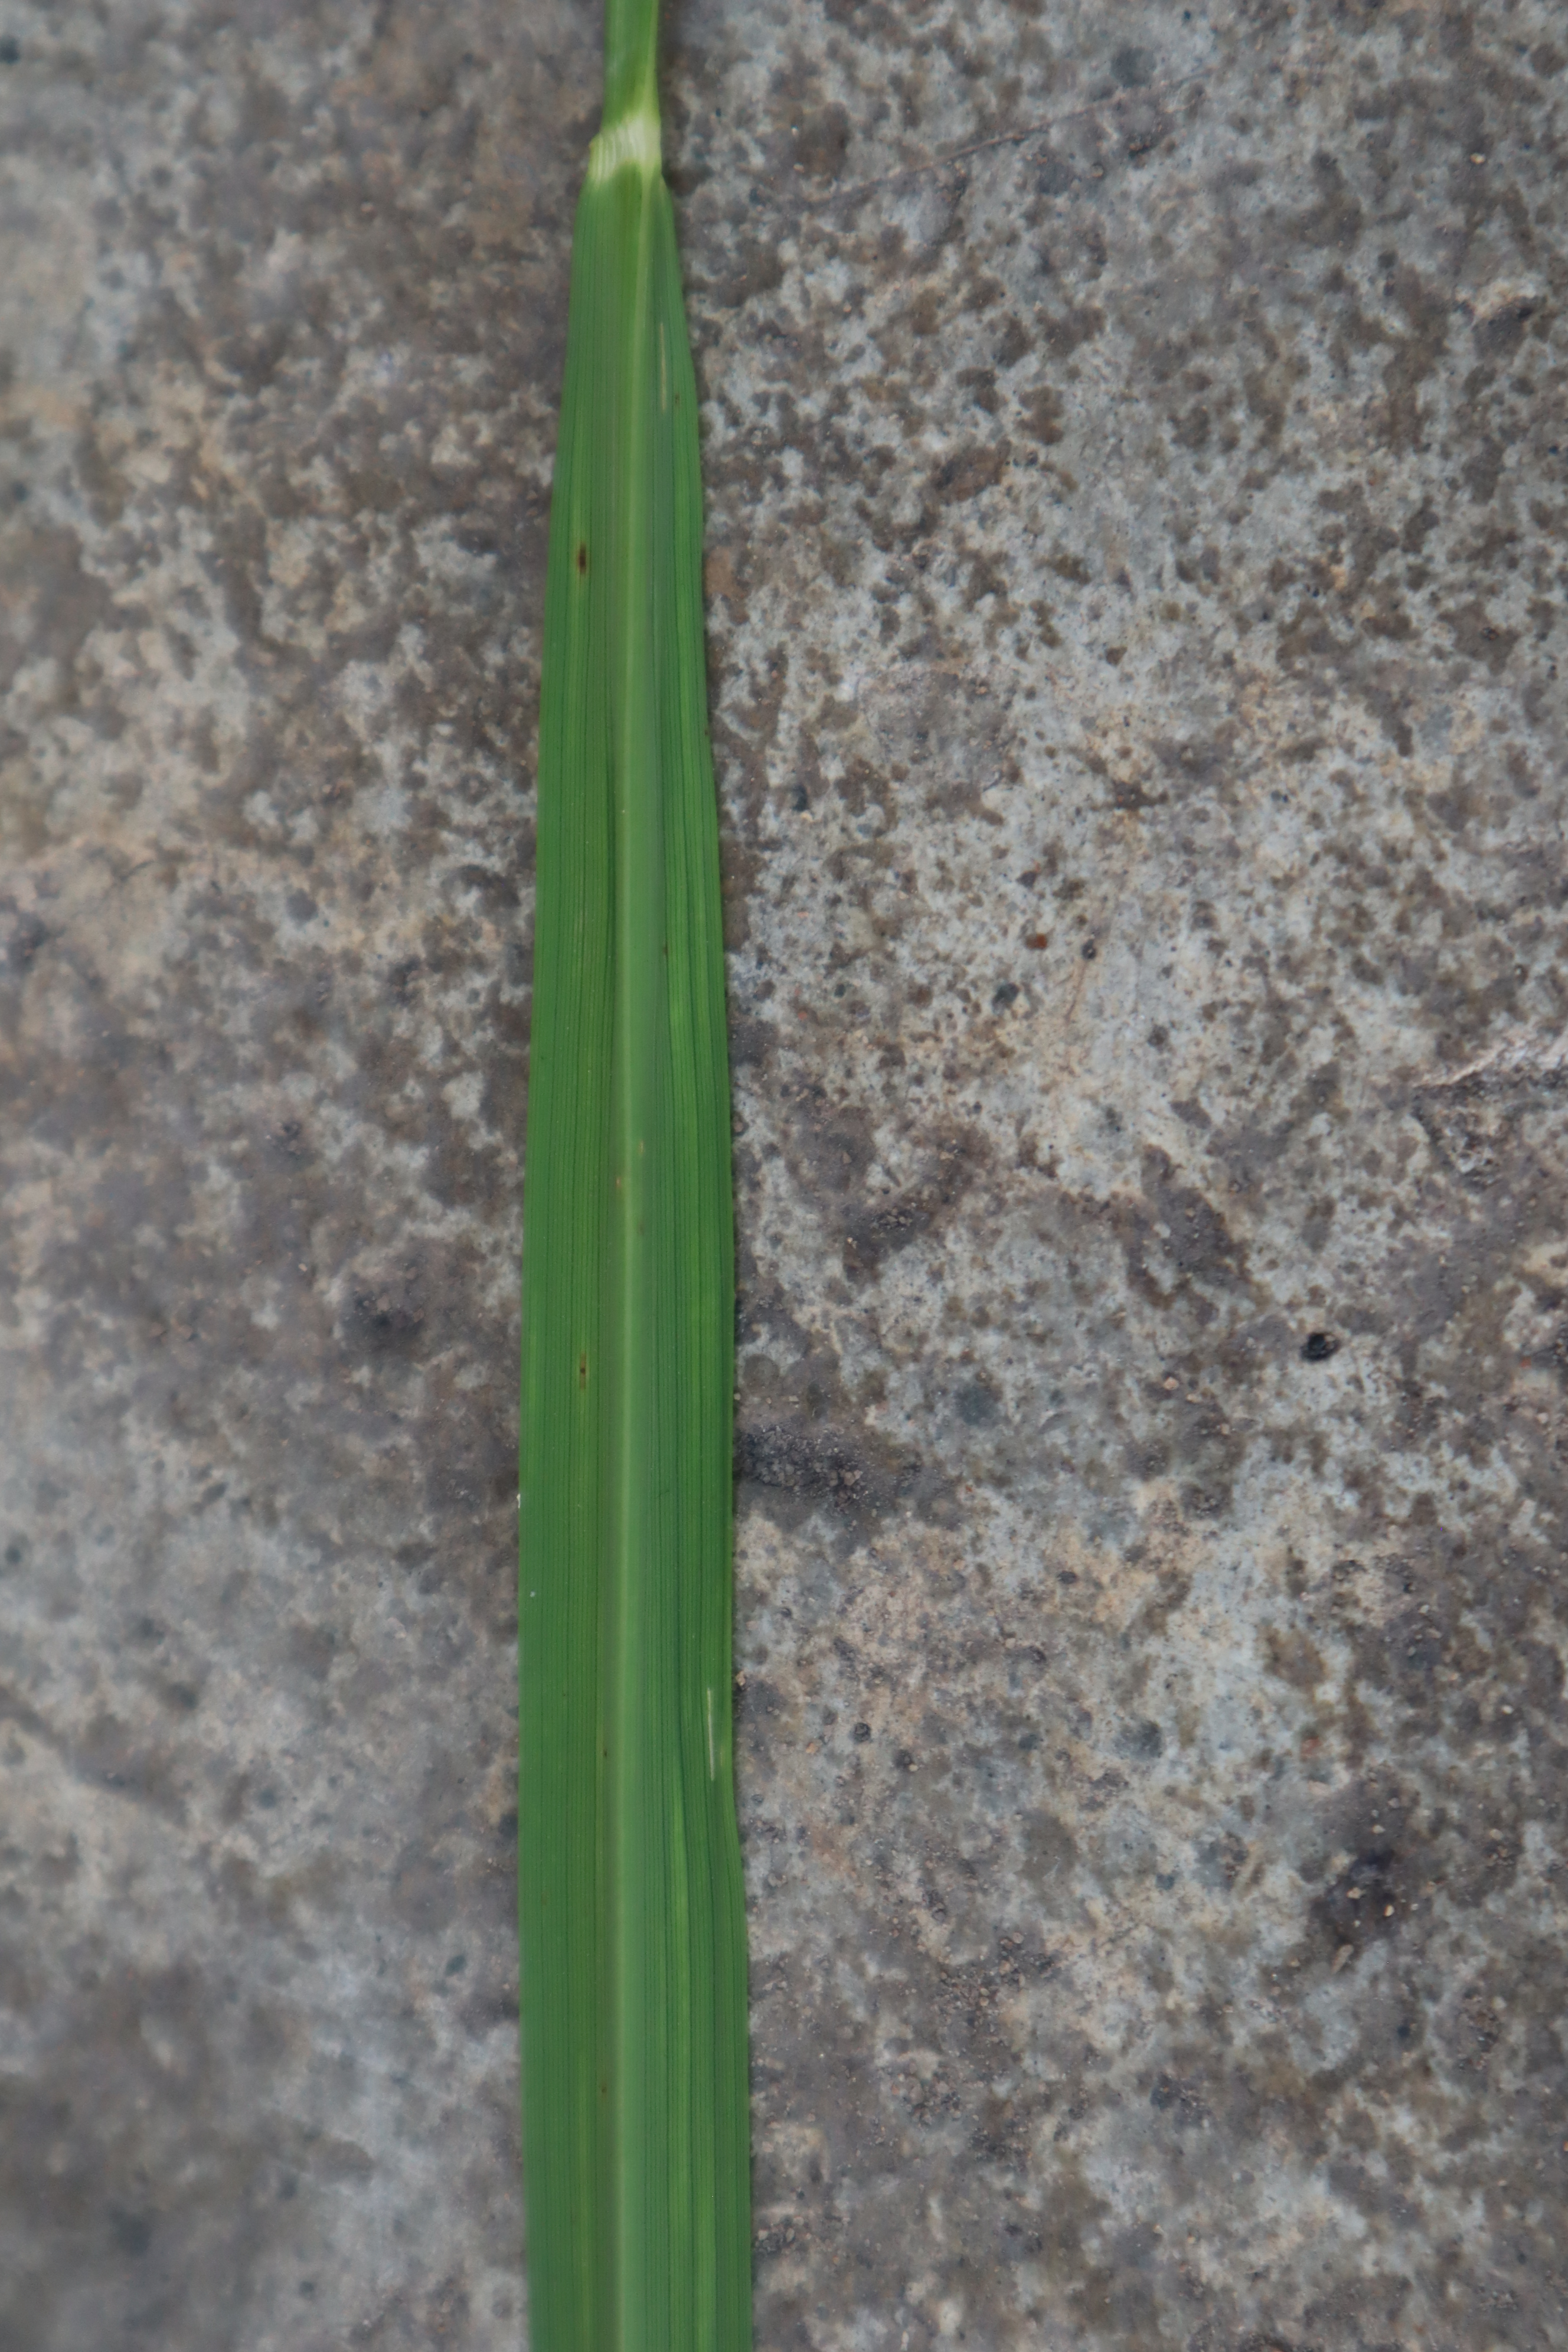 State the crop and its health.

rice, healthy leaves
